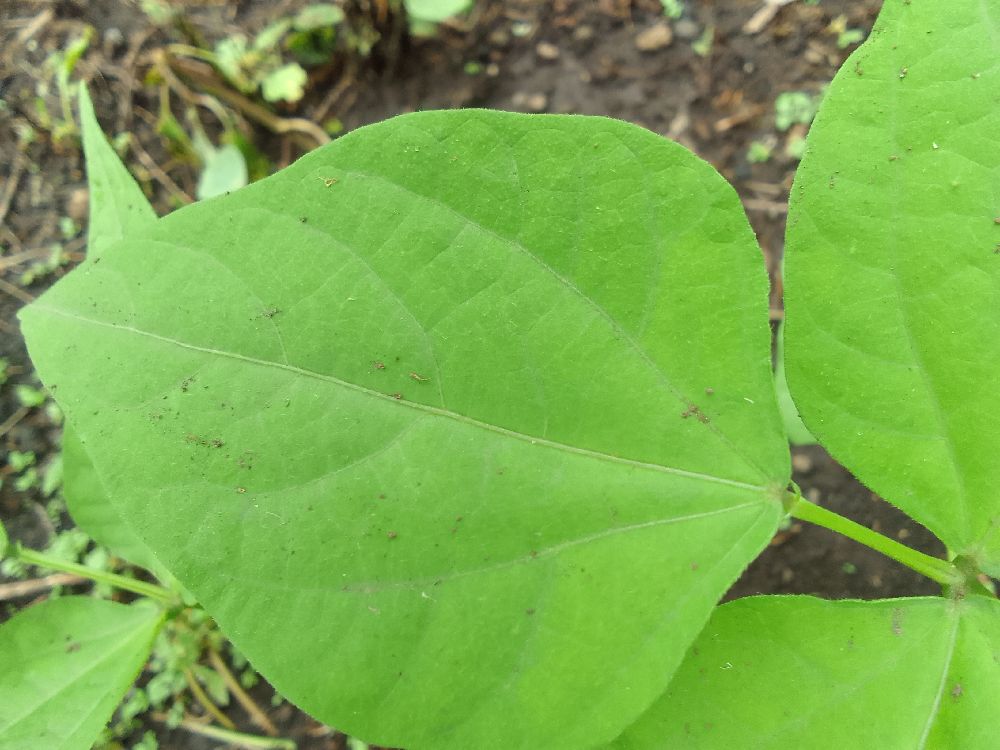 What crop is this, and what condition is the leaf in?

common bean, healthy
